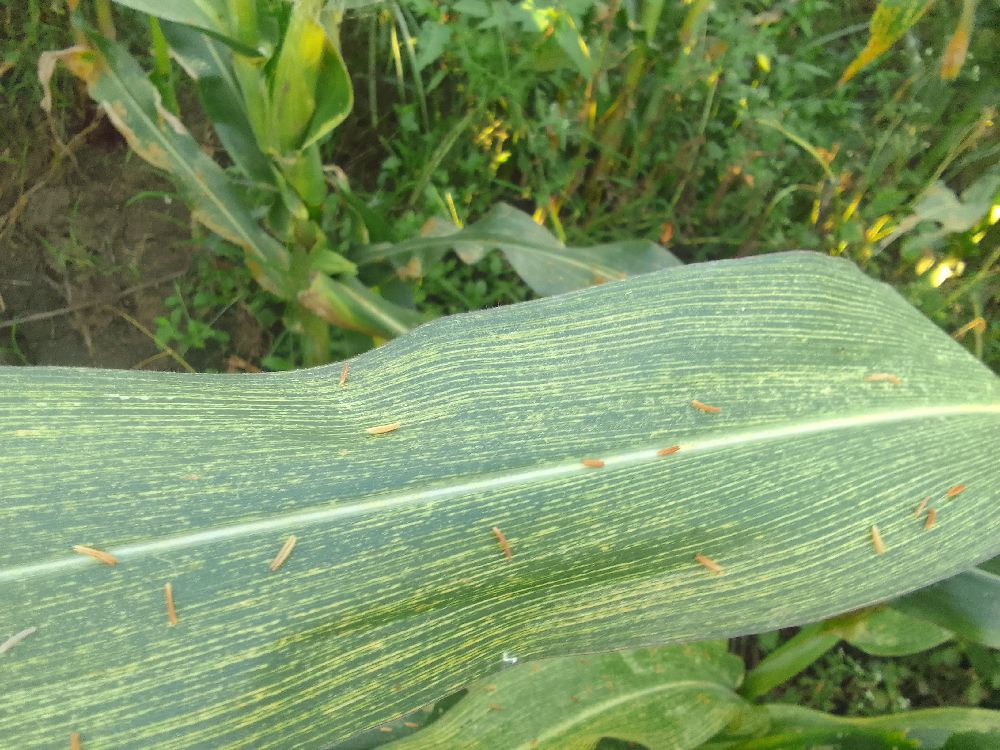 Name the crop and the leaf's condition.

maize, maize streak virus
